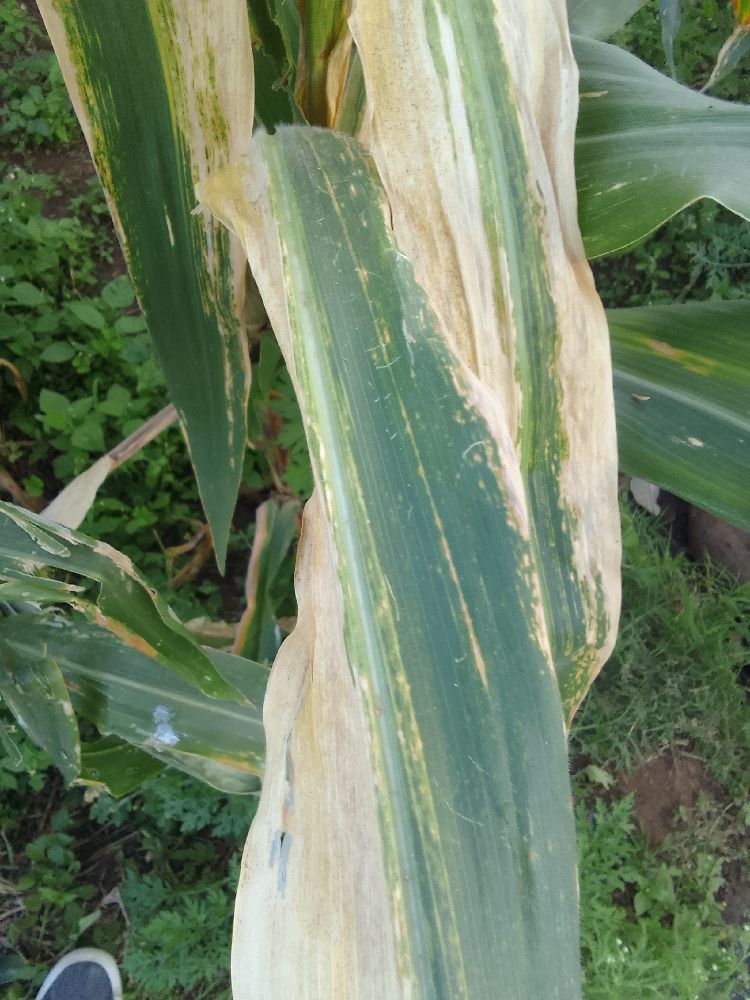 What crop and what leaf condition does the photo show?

maize, maize lethal necrosis
